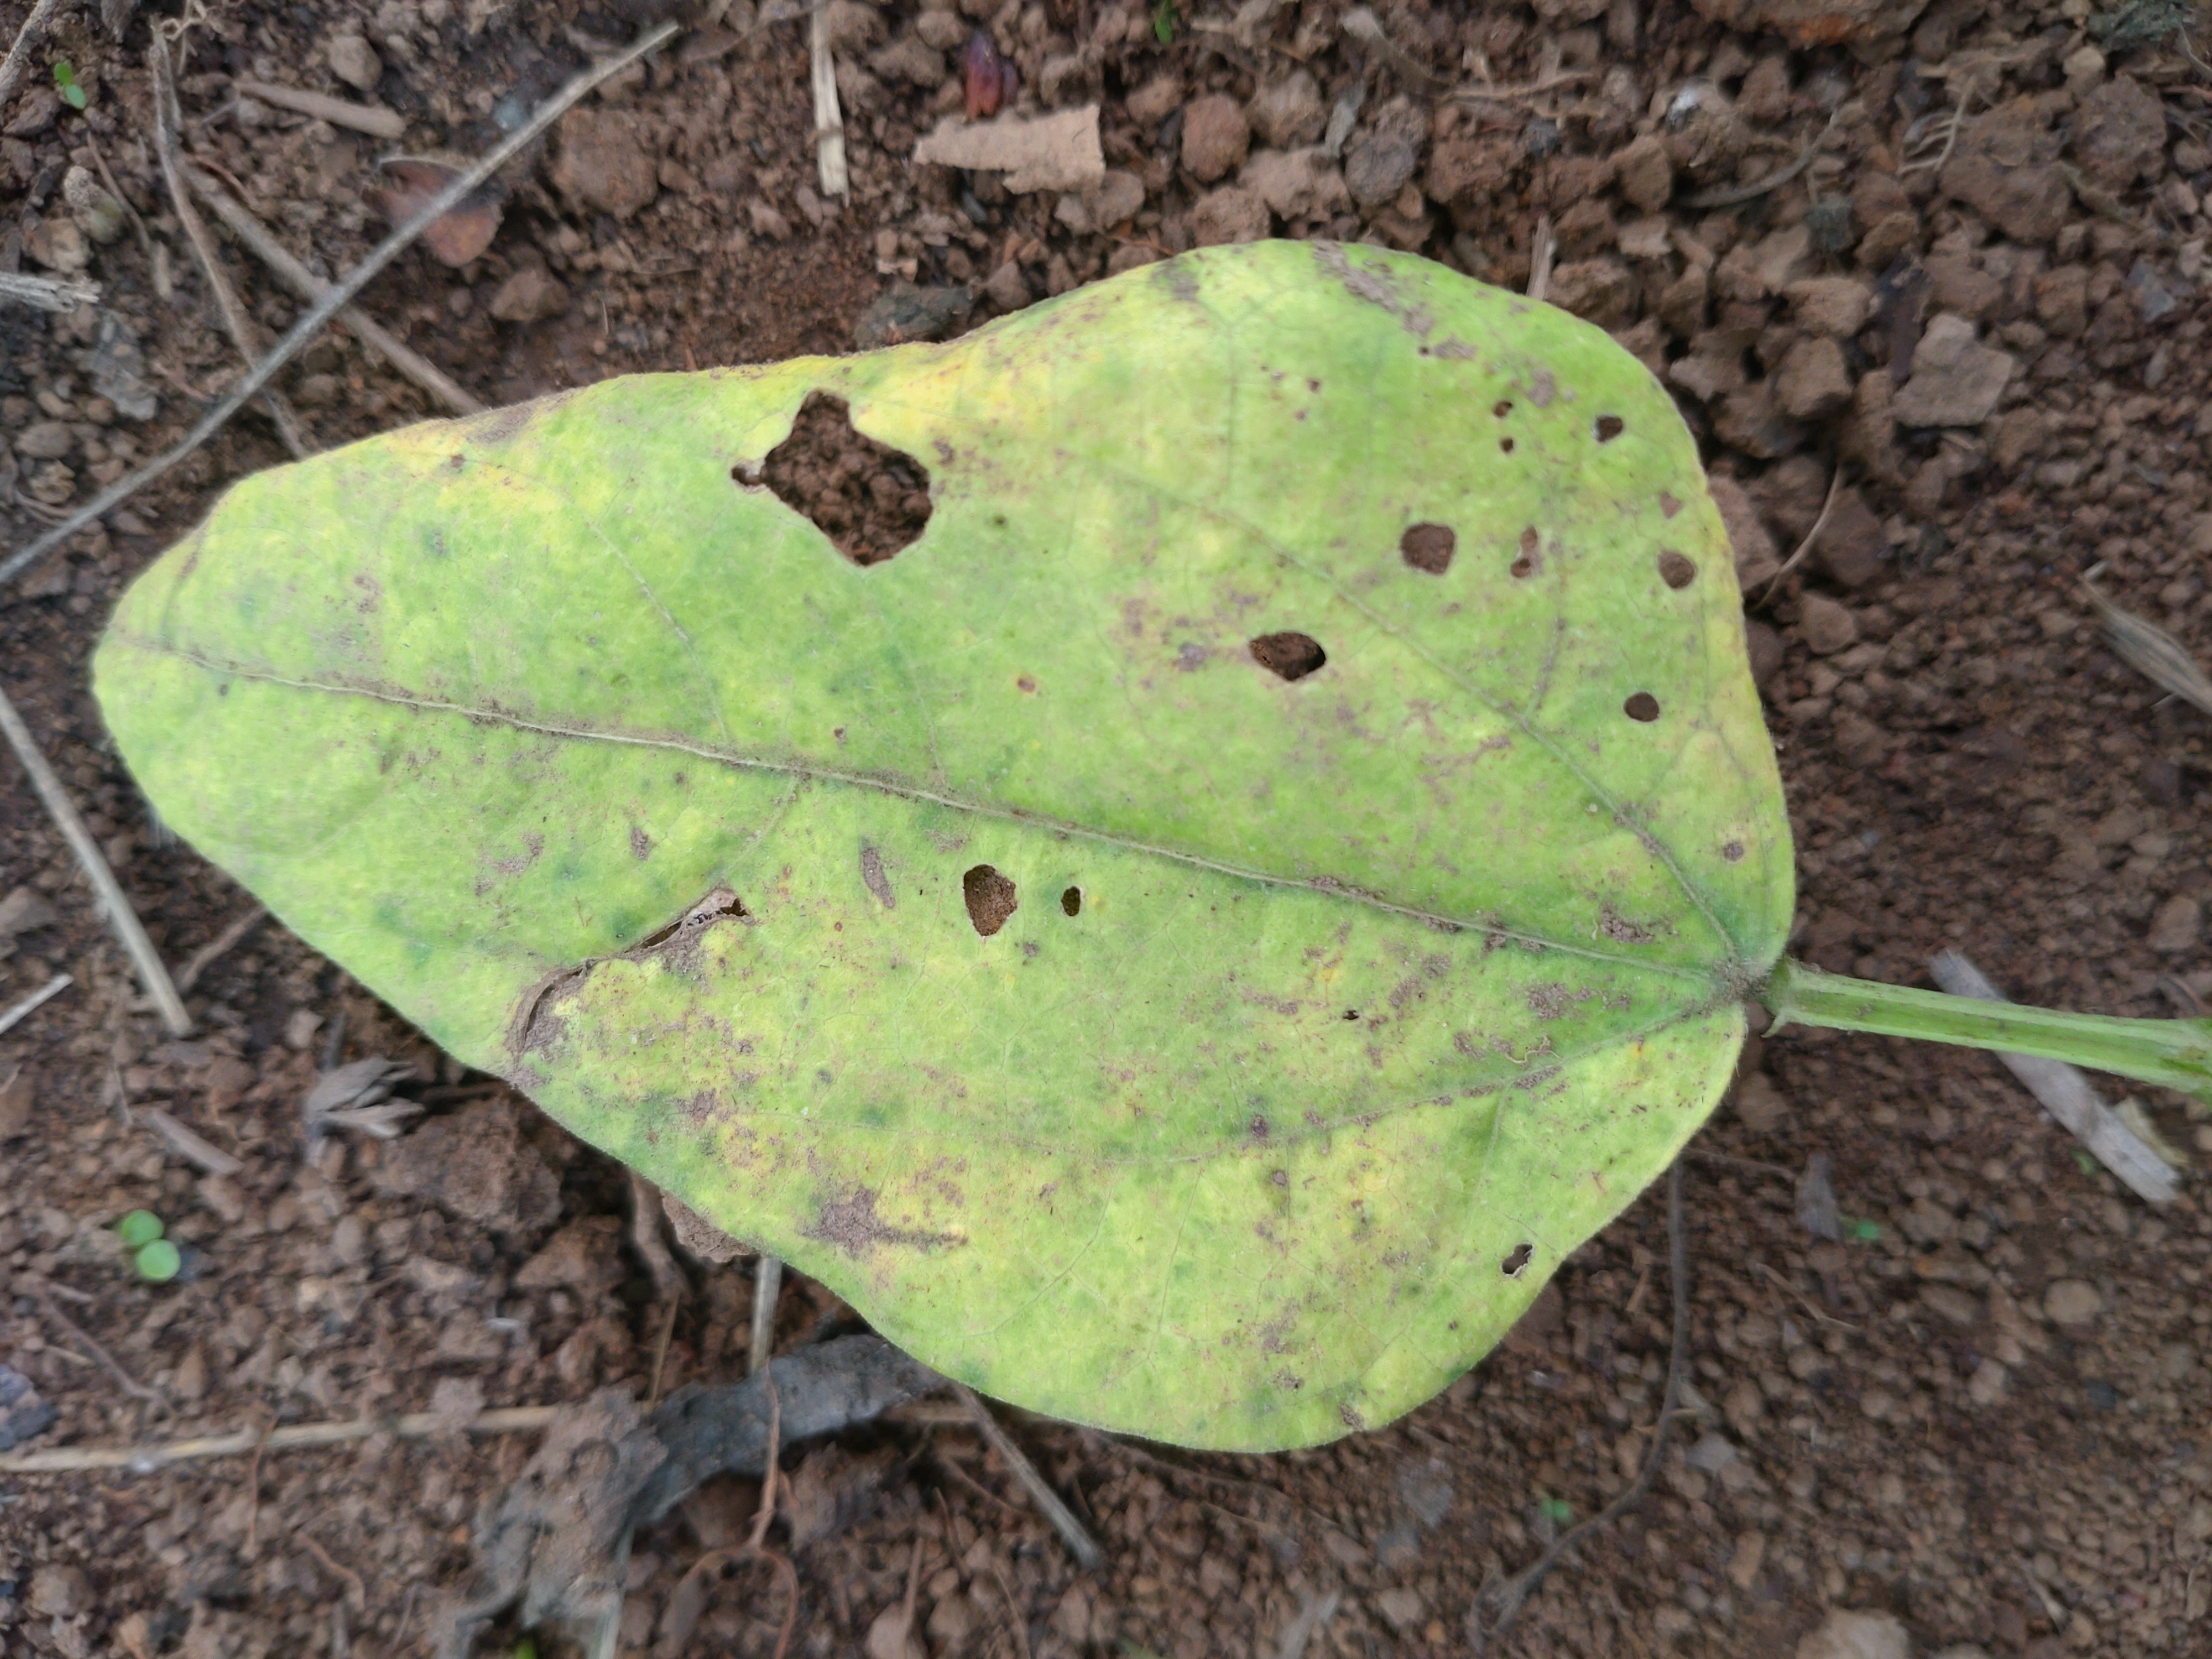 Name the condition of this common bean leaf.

rust
